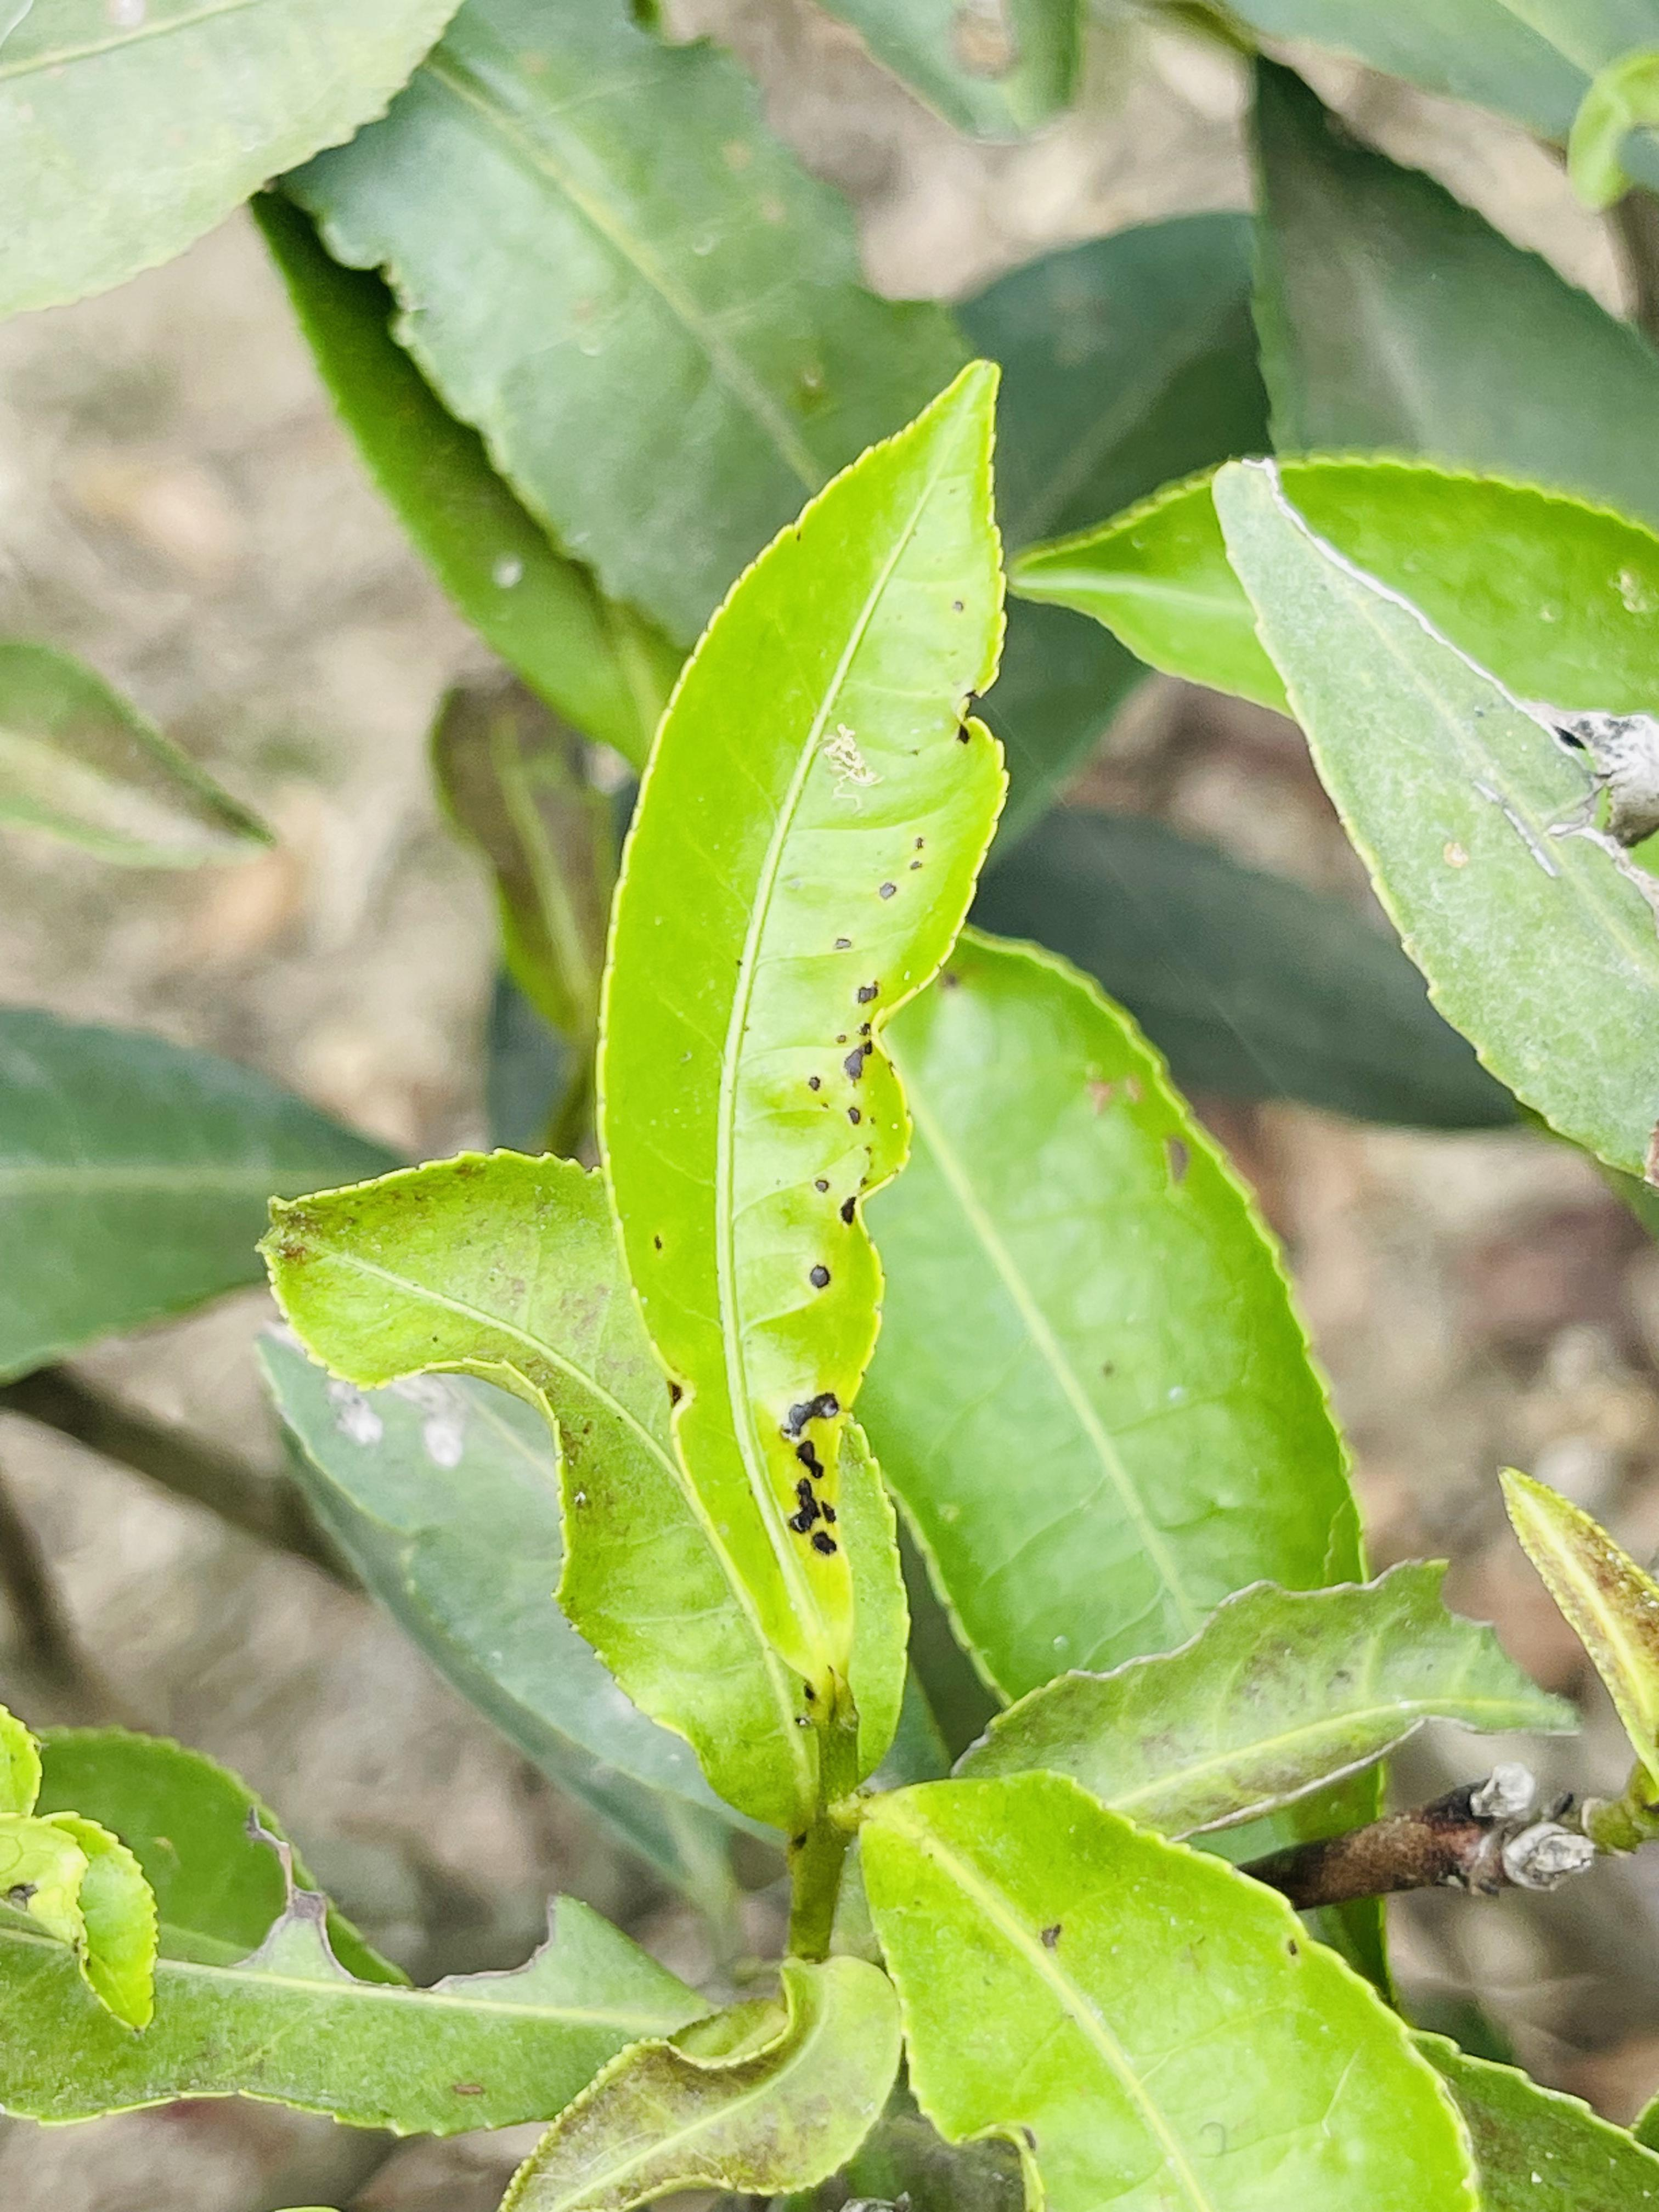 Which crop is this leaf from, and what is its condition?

tea, helopeltis
